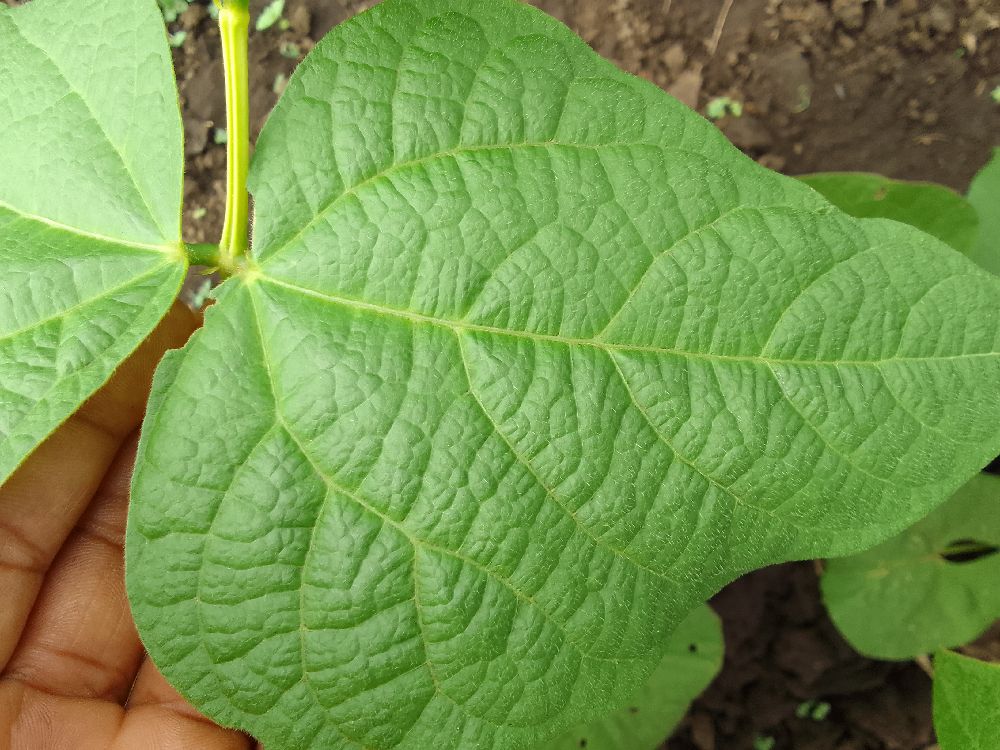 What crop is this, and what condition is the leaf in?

common bean, healthy
